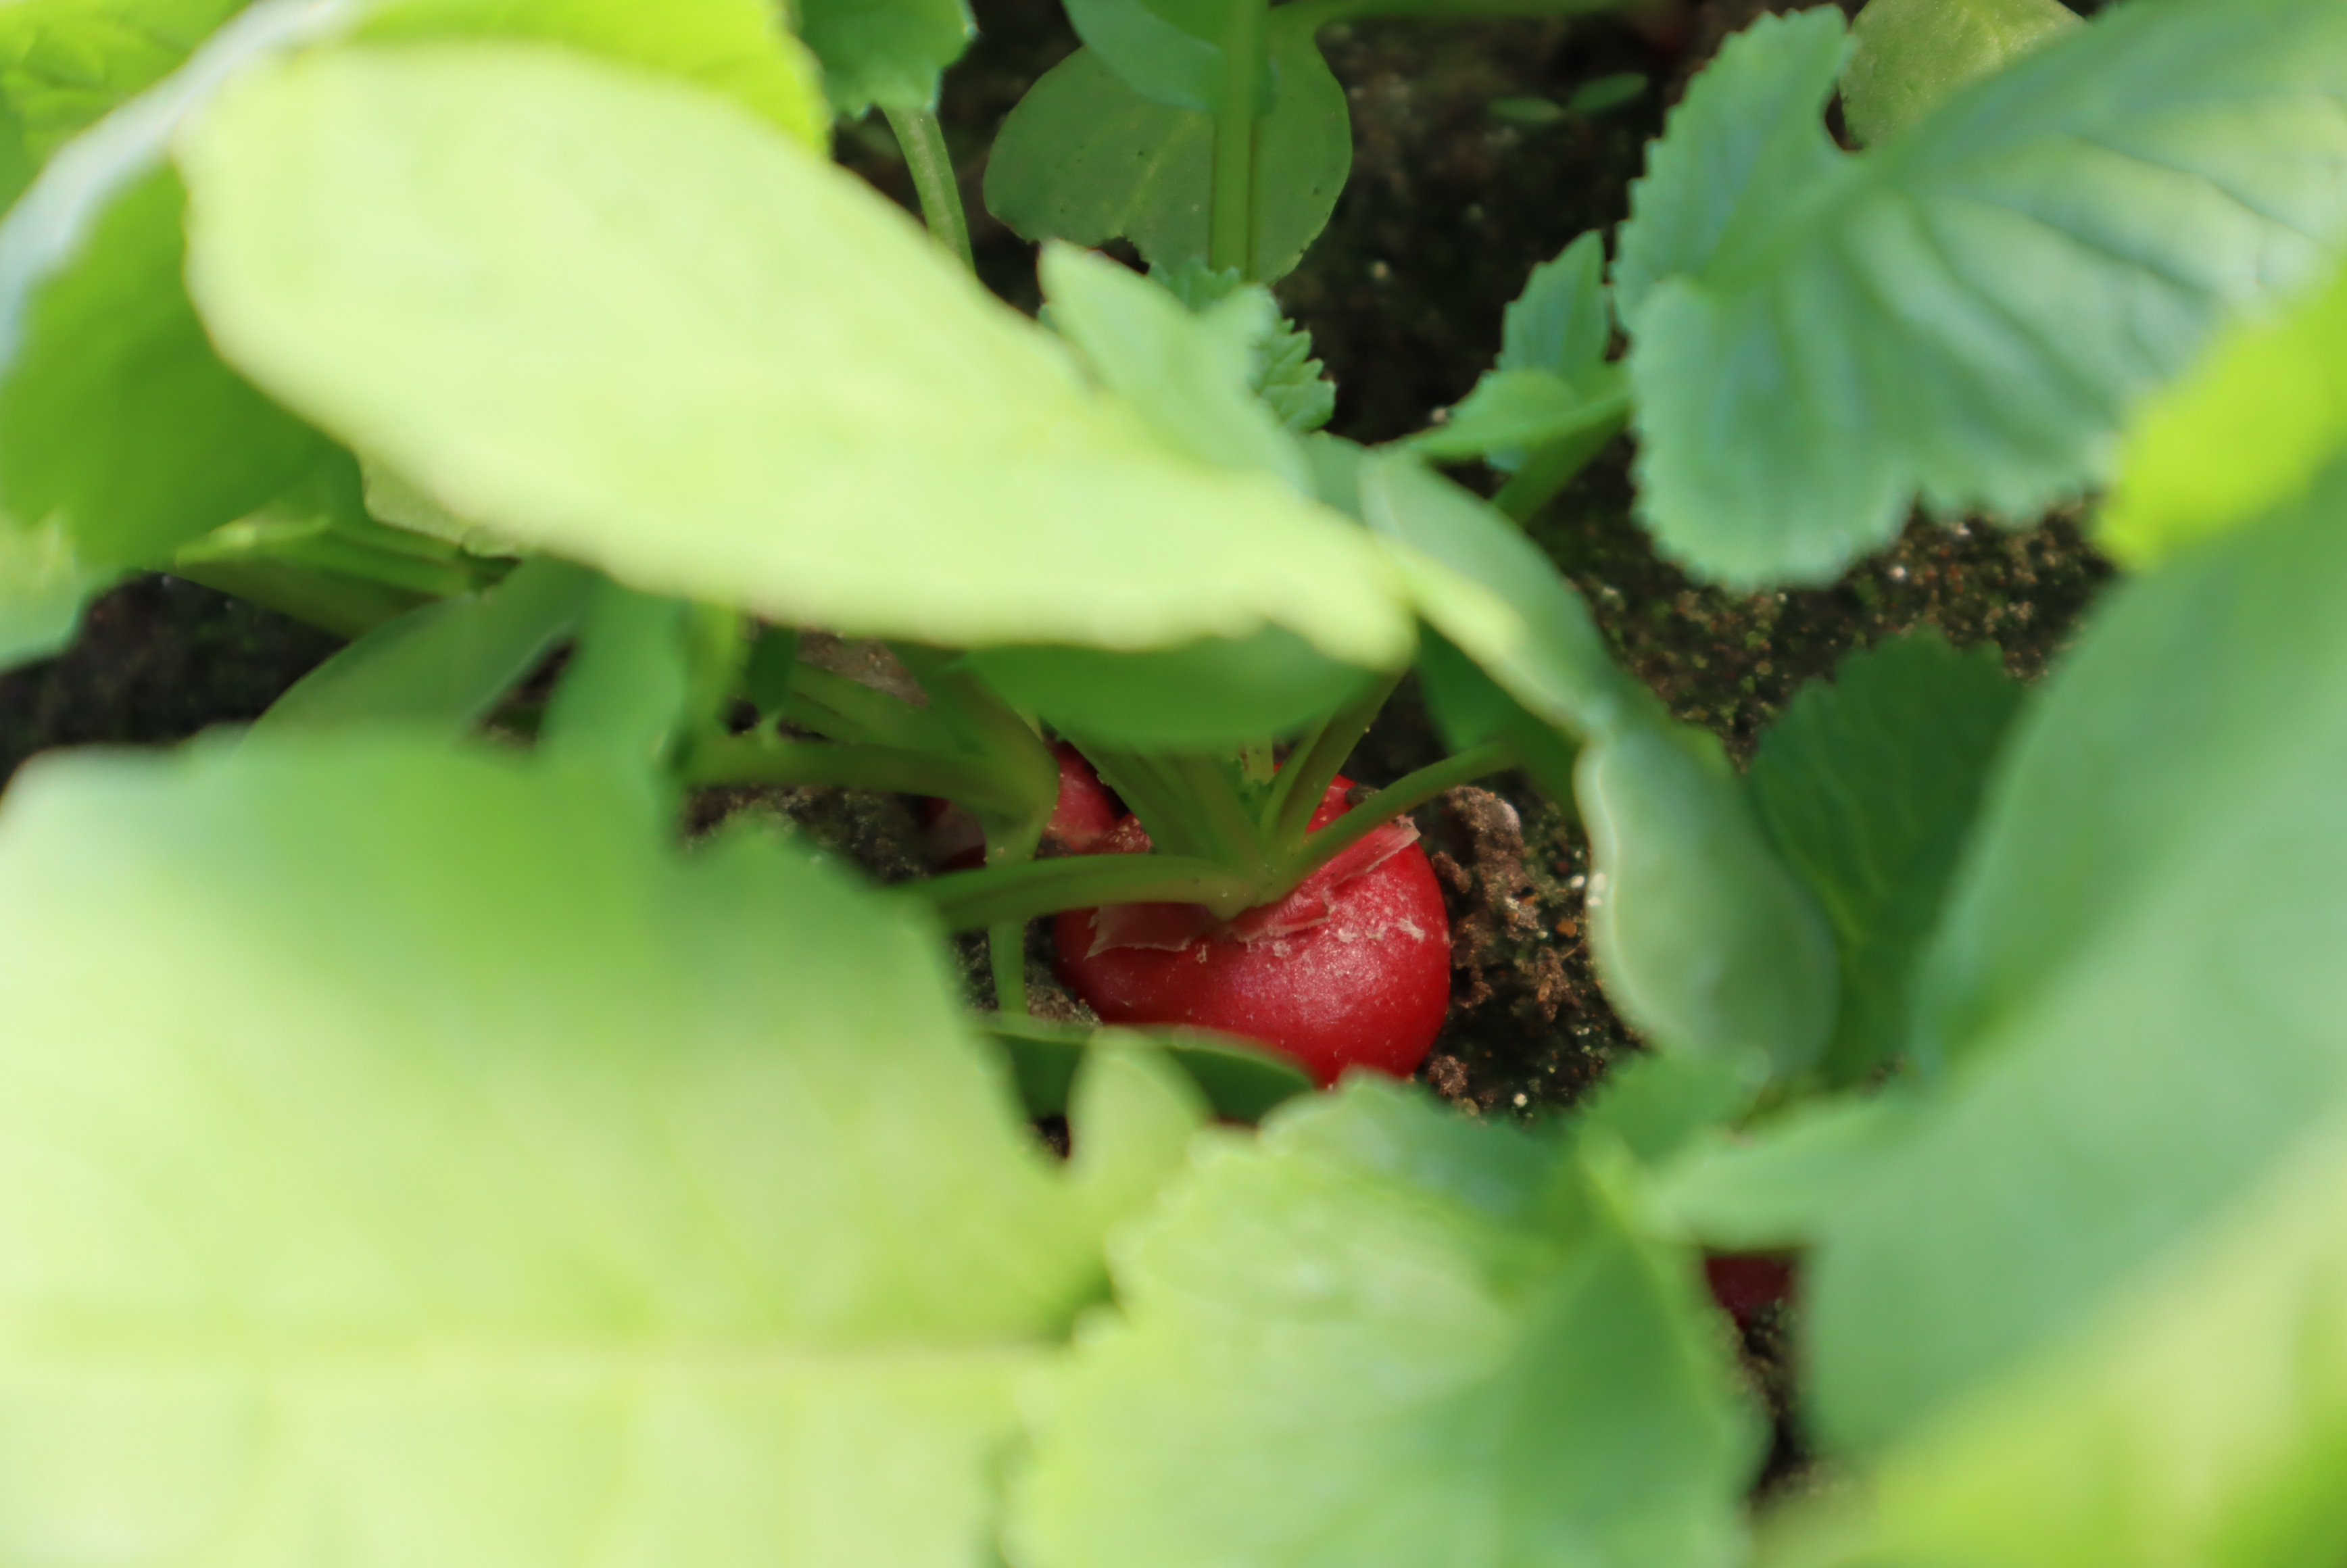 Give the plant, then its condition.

radish, healthy
